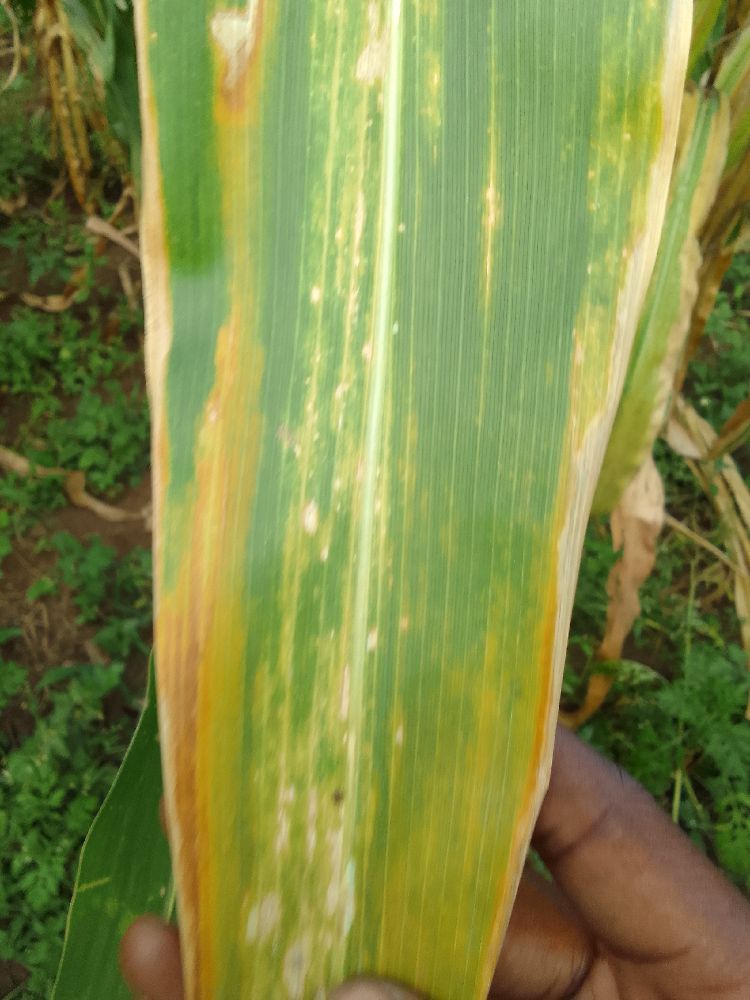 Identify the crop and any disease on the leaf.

maize, maize lethal necrosis
